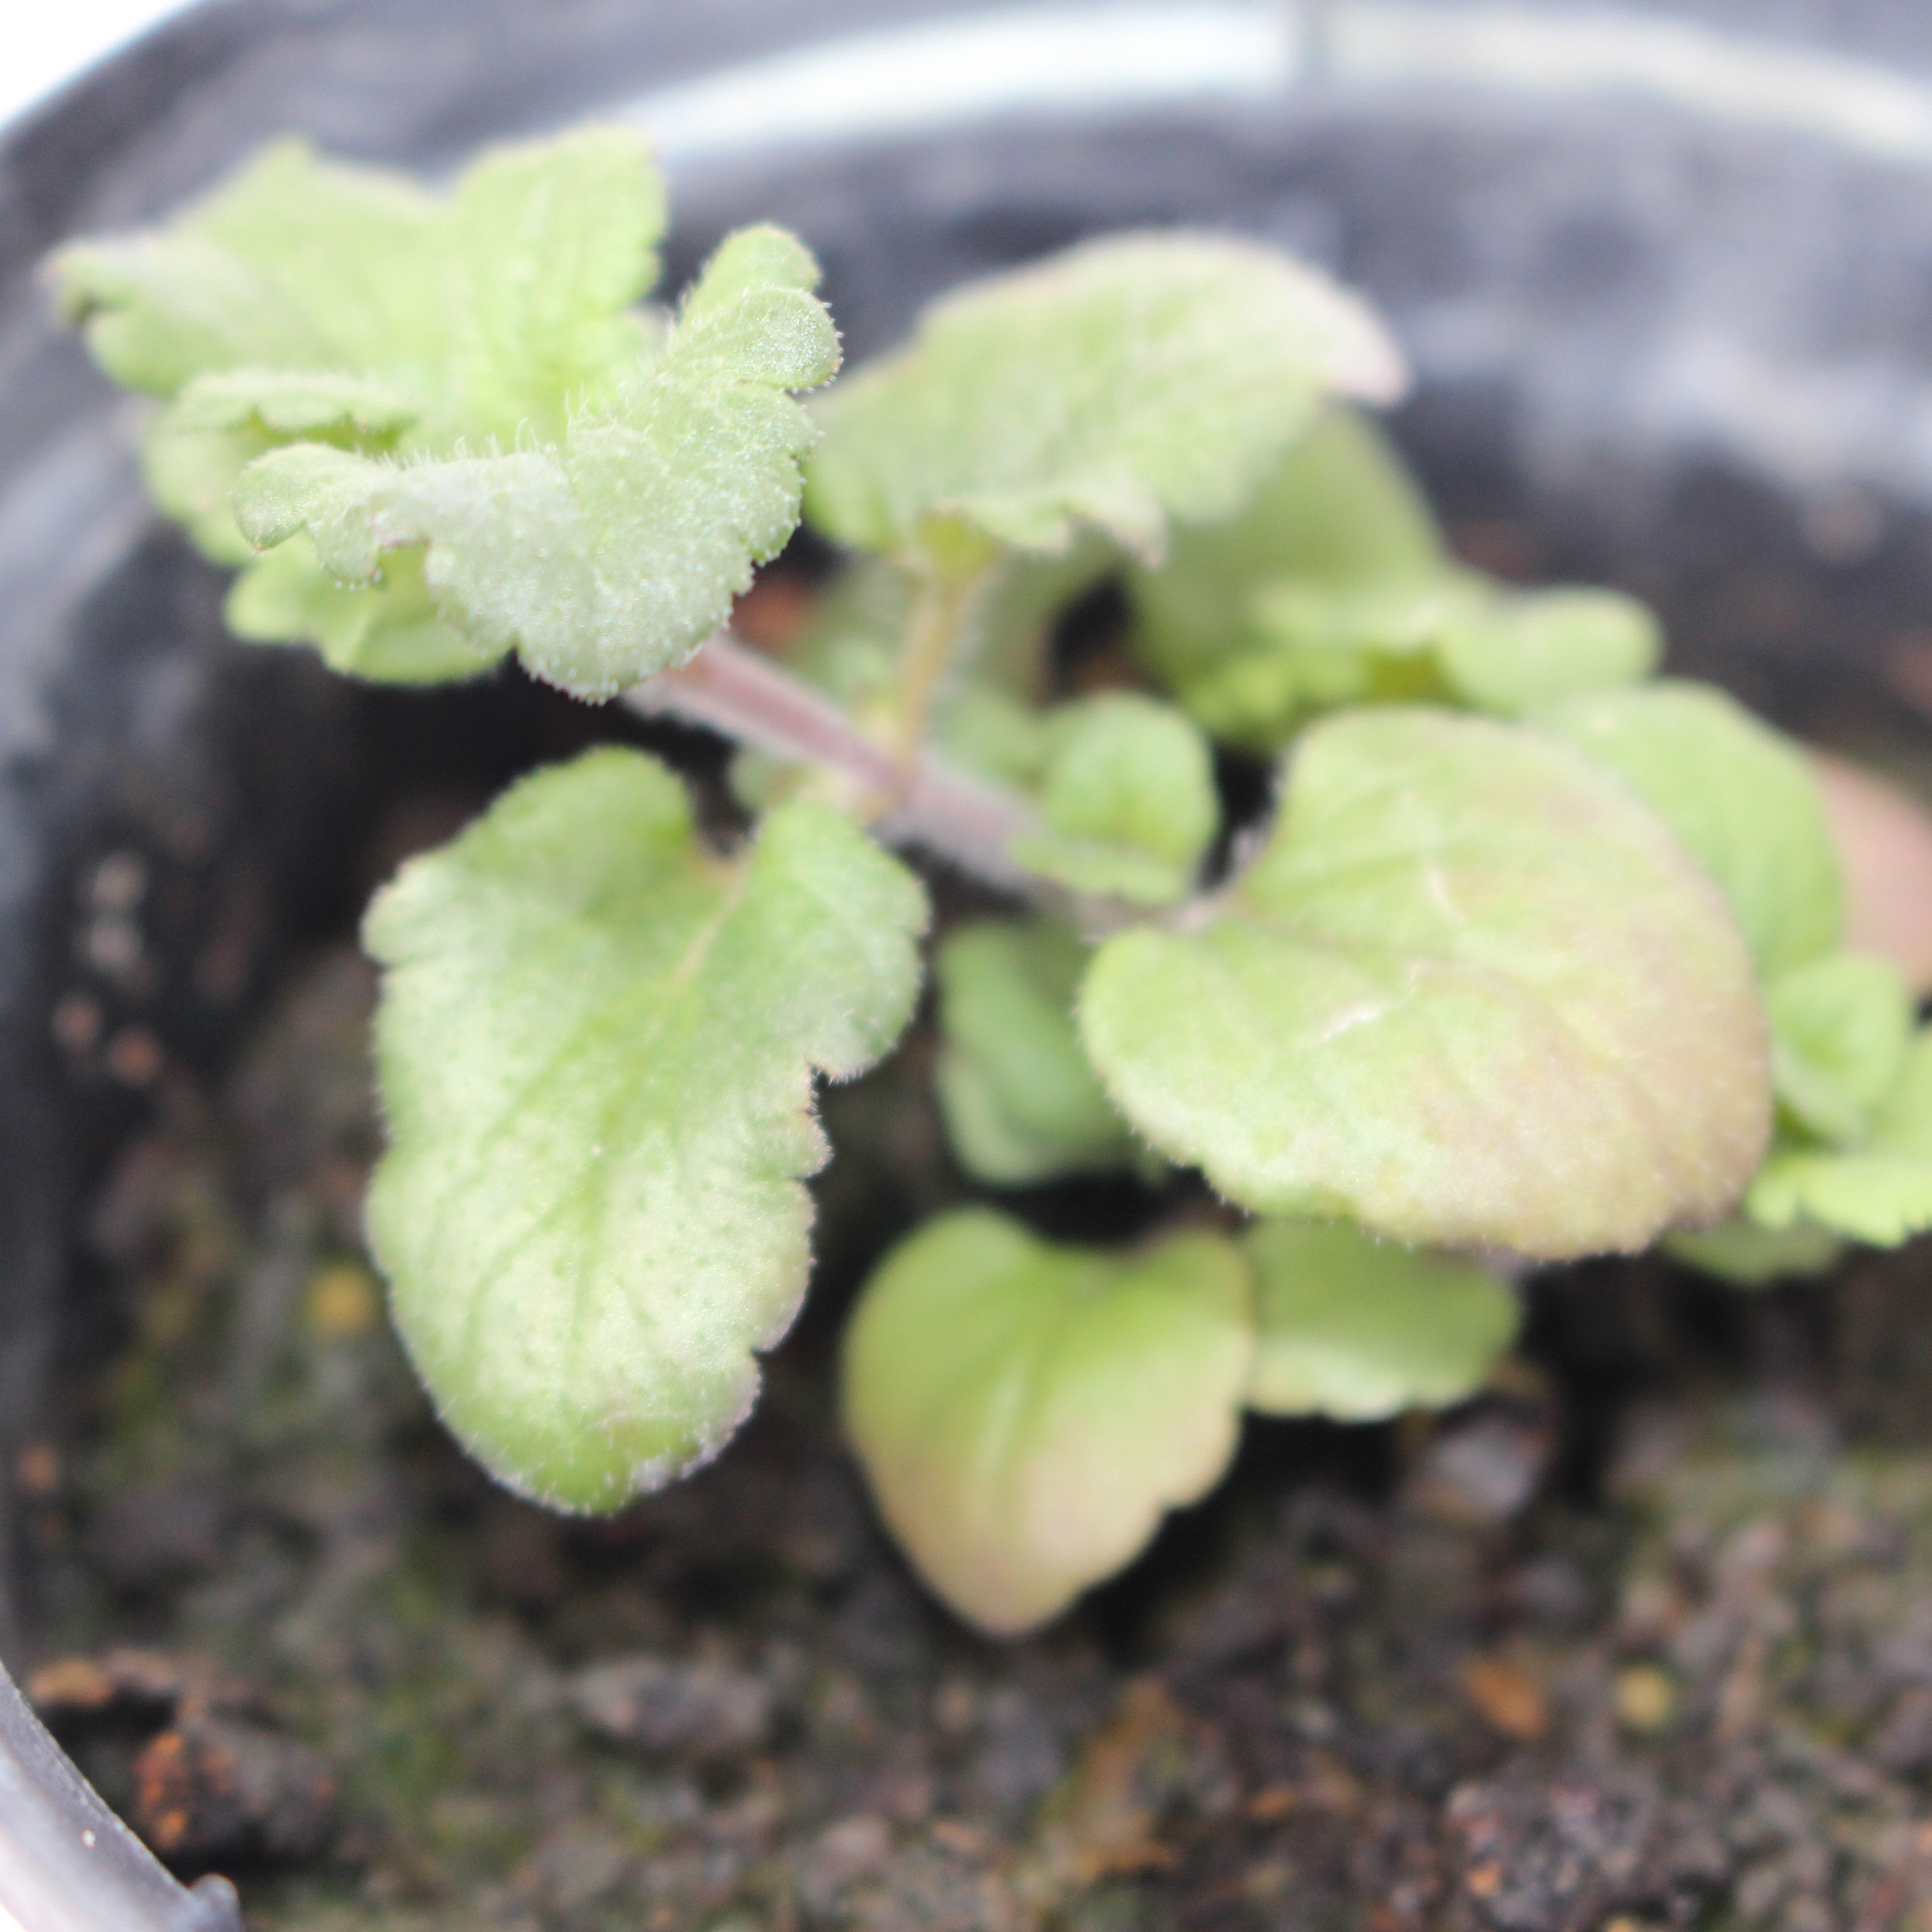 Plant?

Veronica persica
